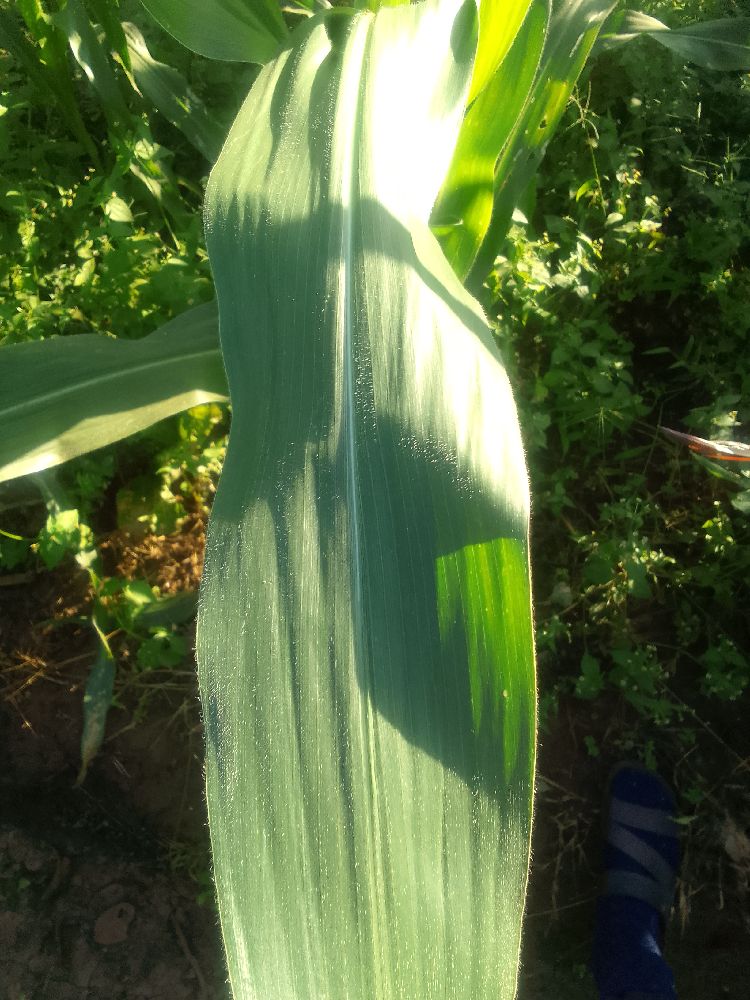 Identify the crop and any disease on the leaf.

maize, healthy
